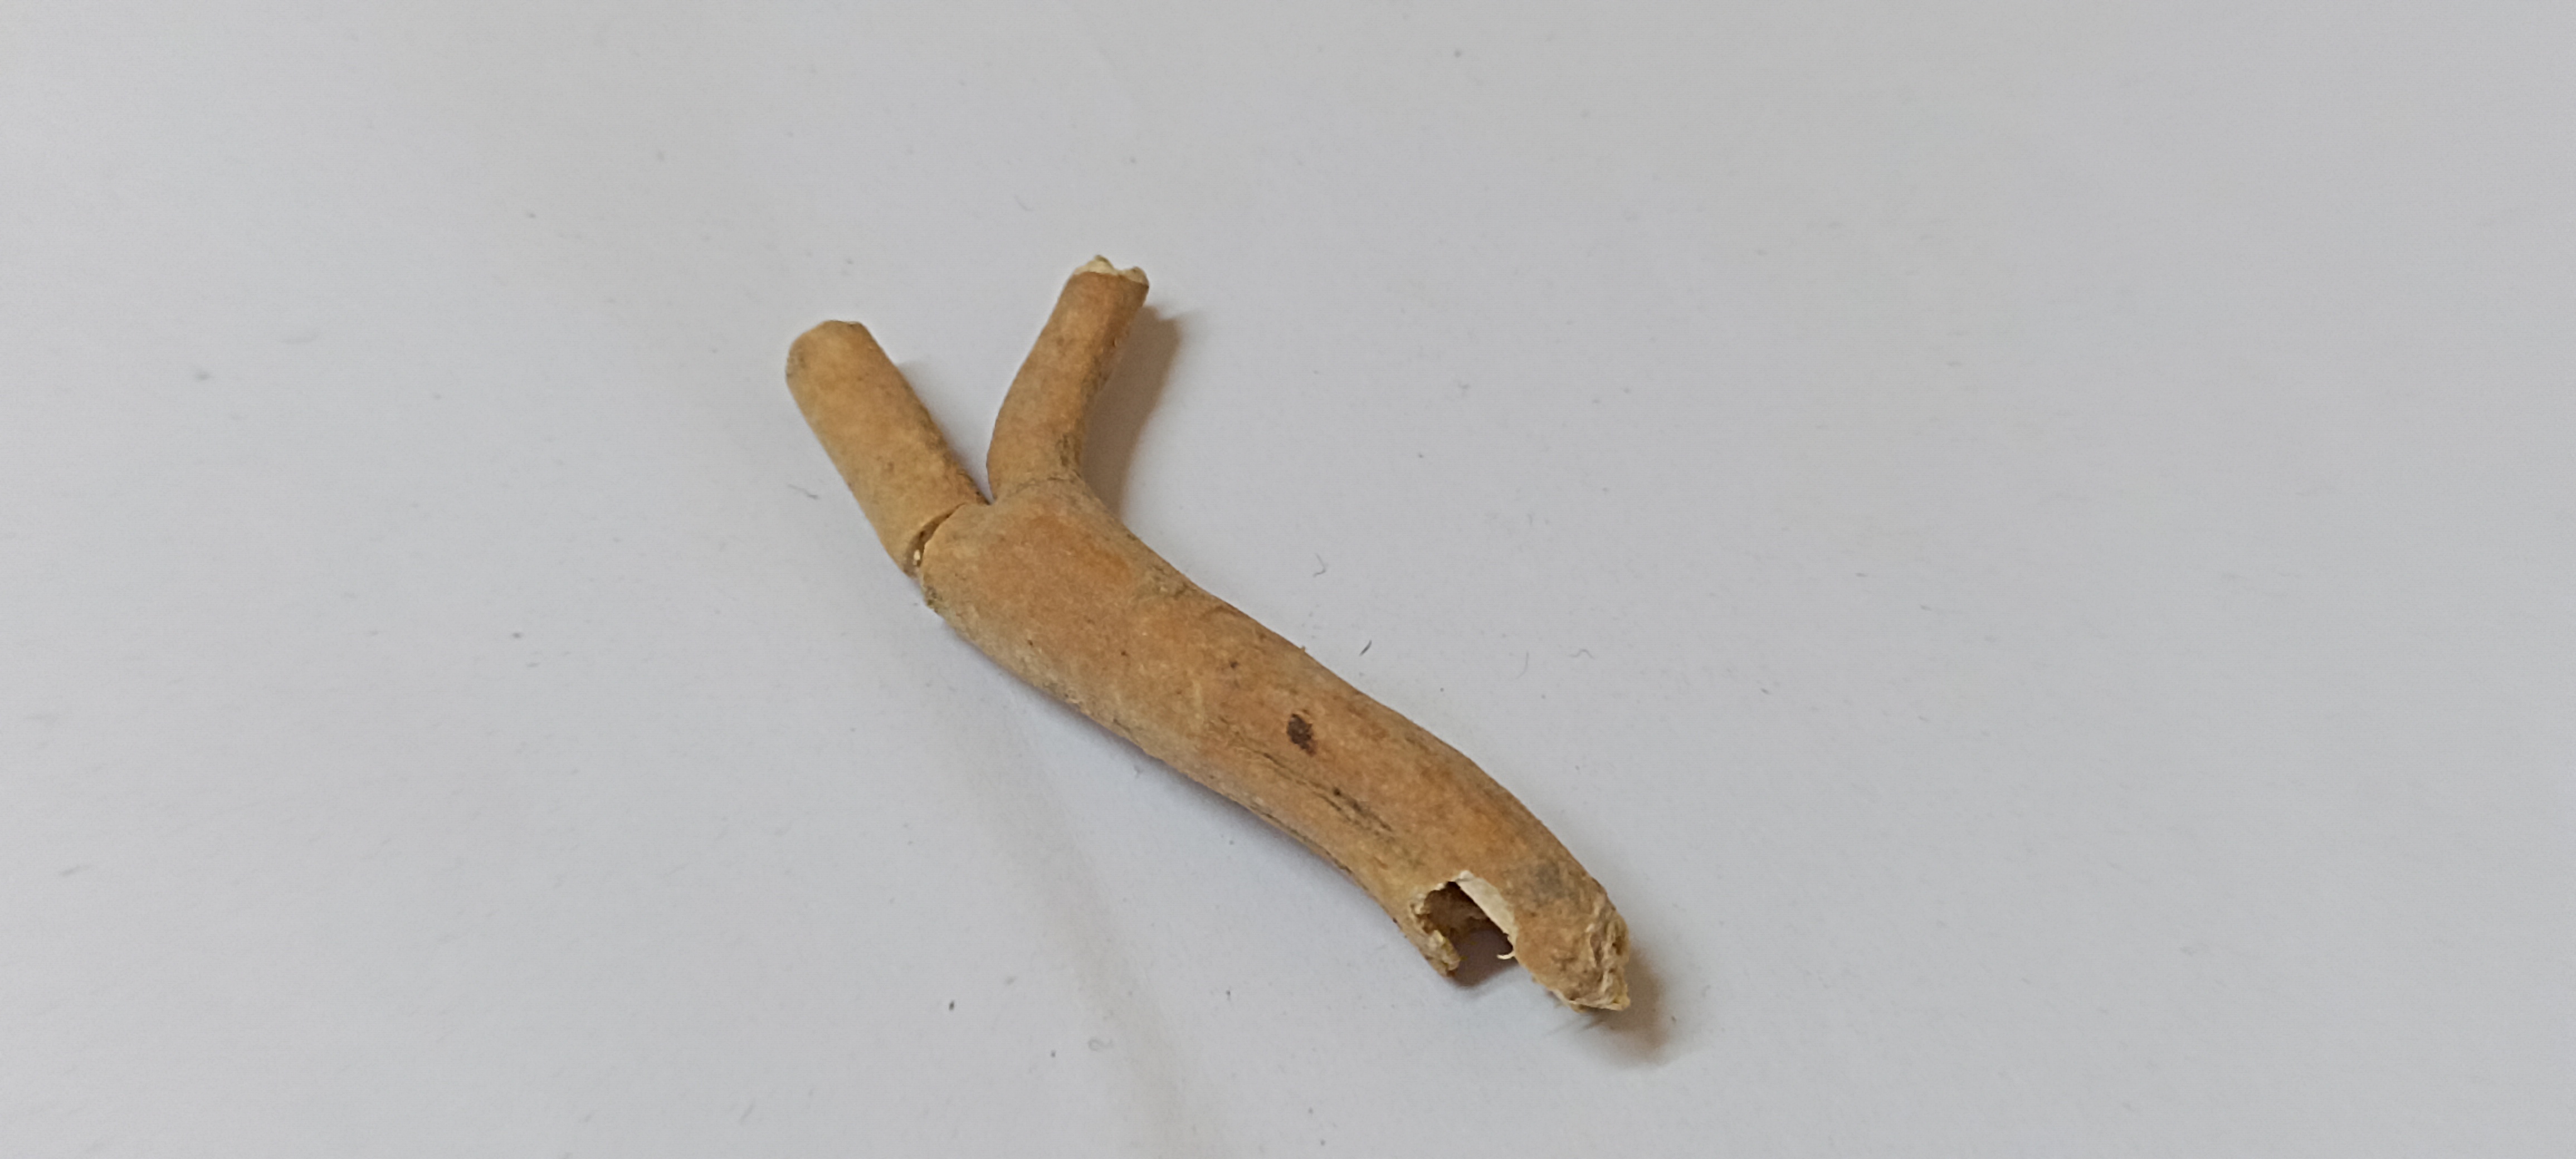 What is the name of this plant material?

ashwagandha
